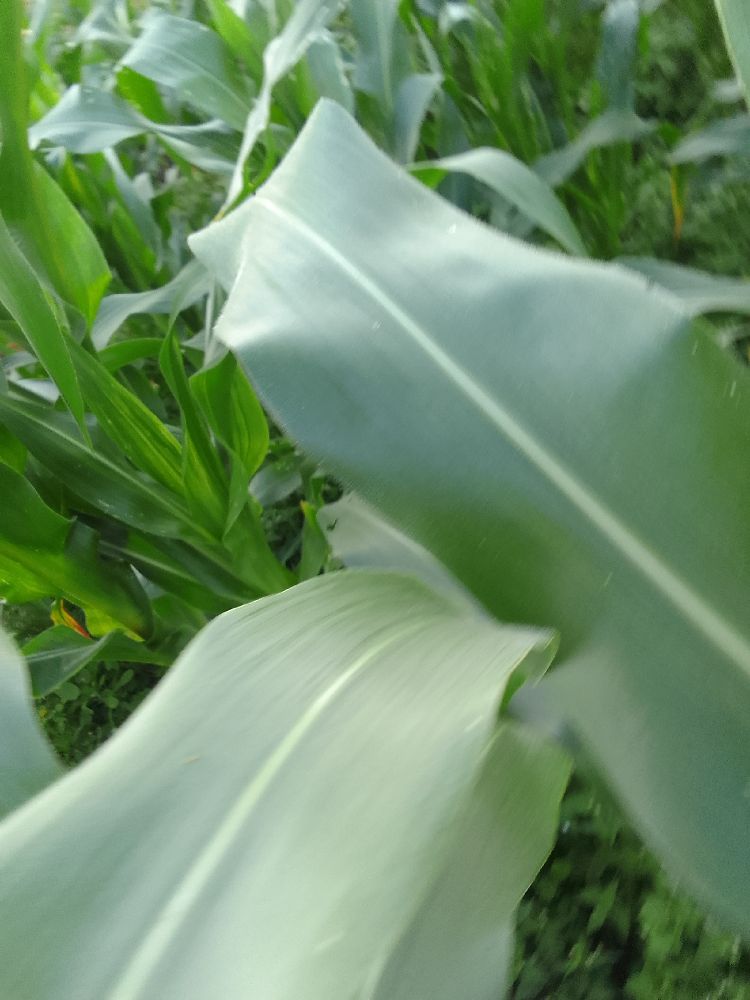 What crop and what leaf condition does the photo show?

maize, healthy
